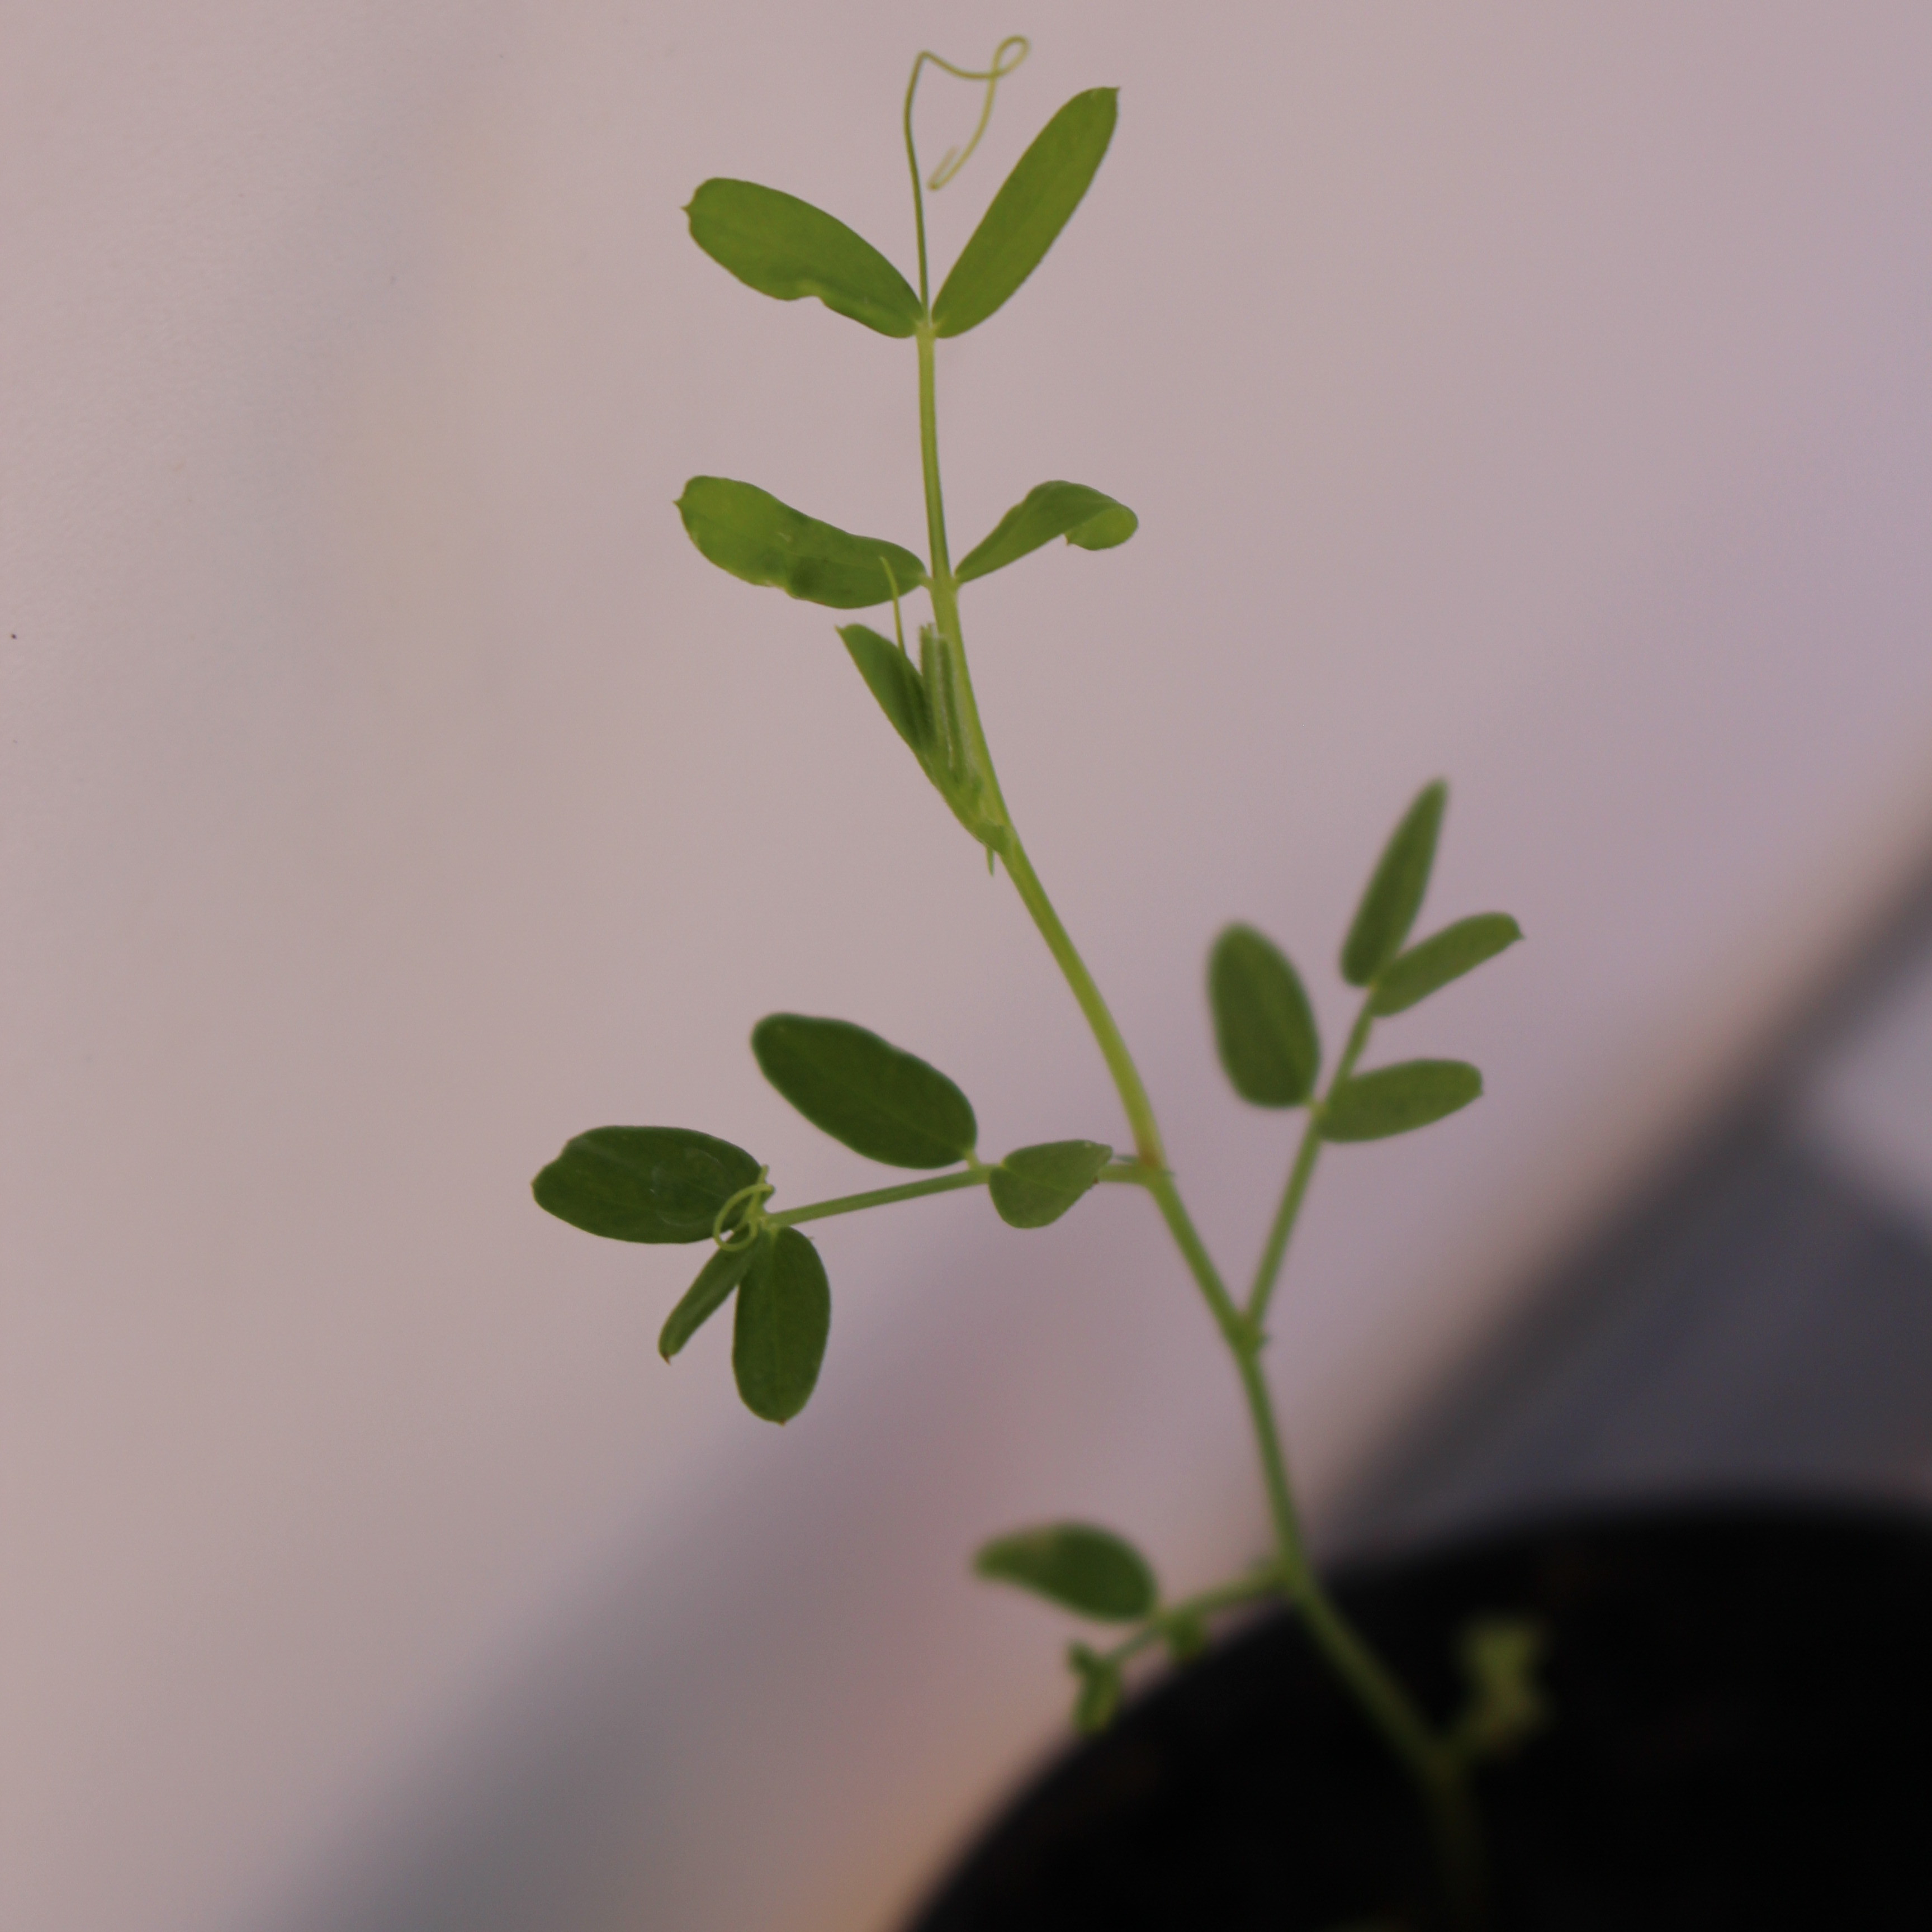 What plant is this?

Vicia sativa
